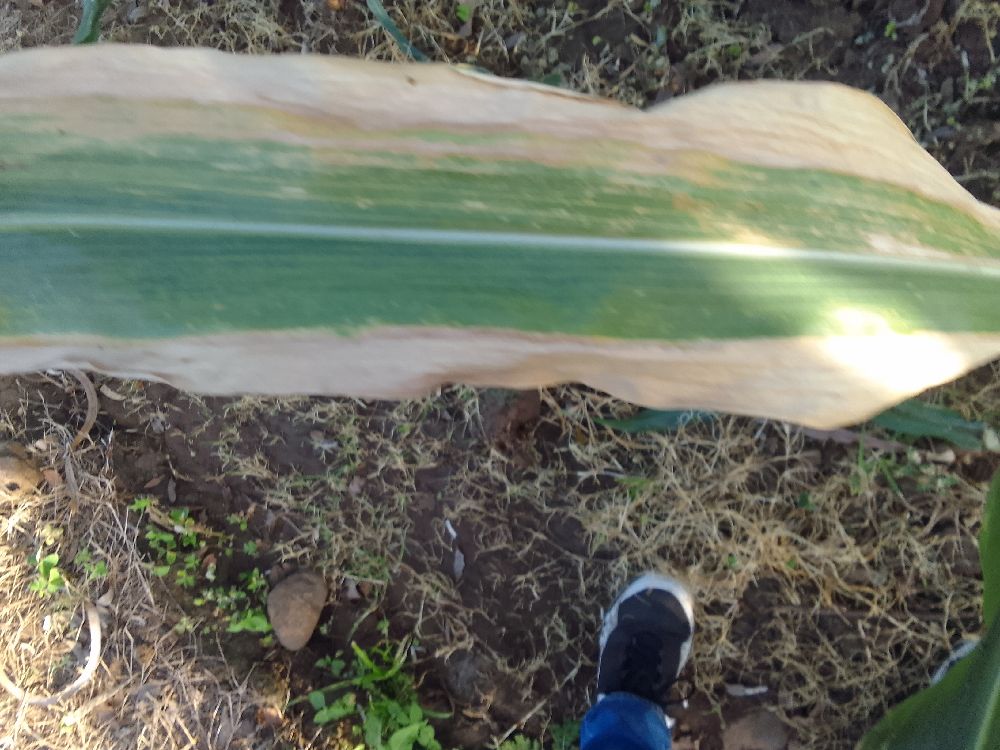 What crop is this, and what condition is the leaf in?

maize, maize lethal necrosis
